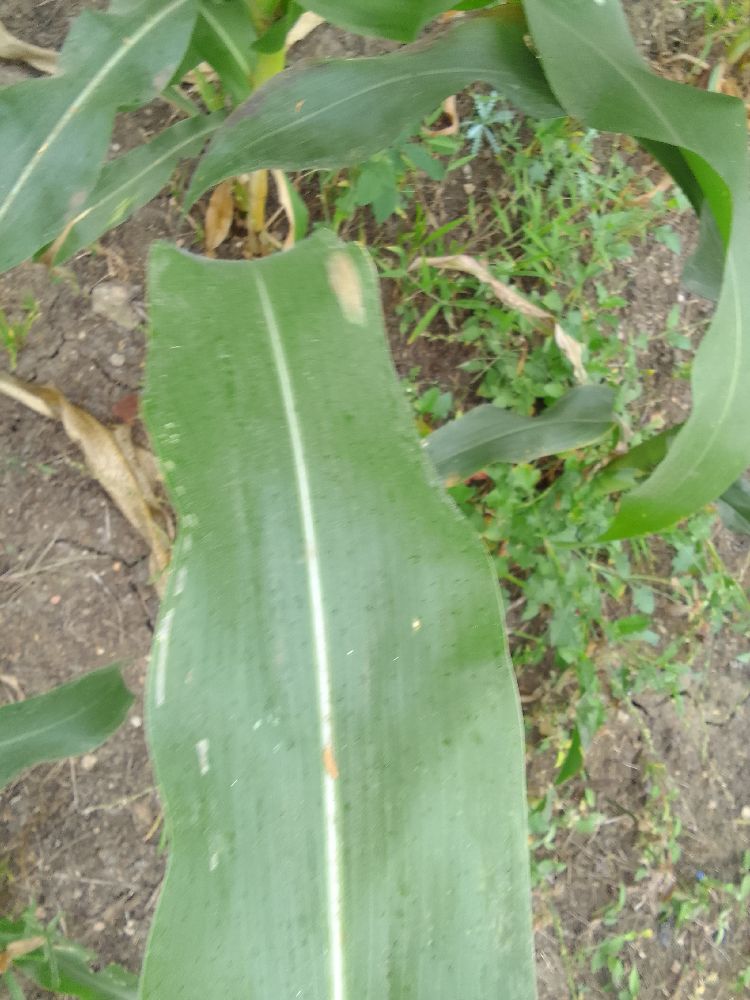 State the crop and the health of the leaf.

maize, healthy
